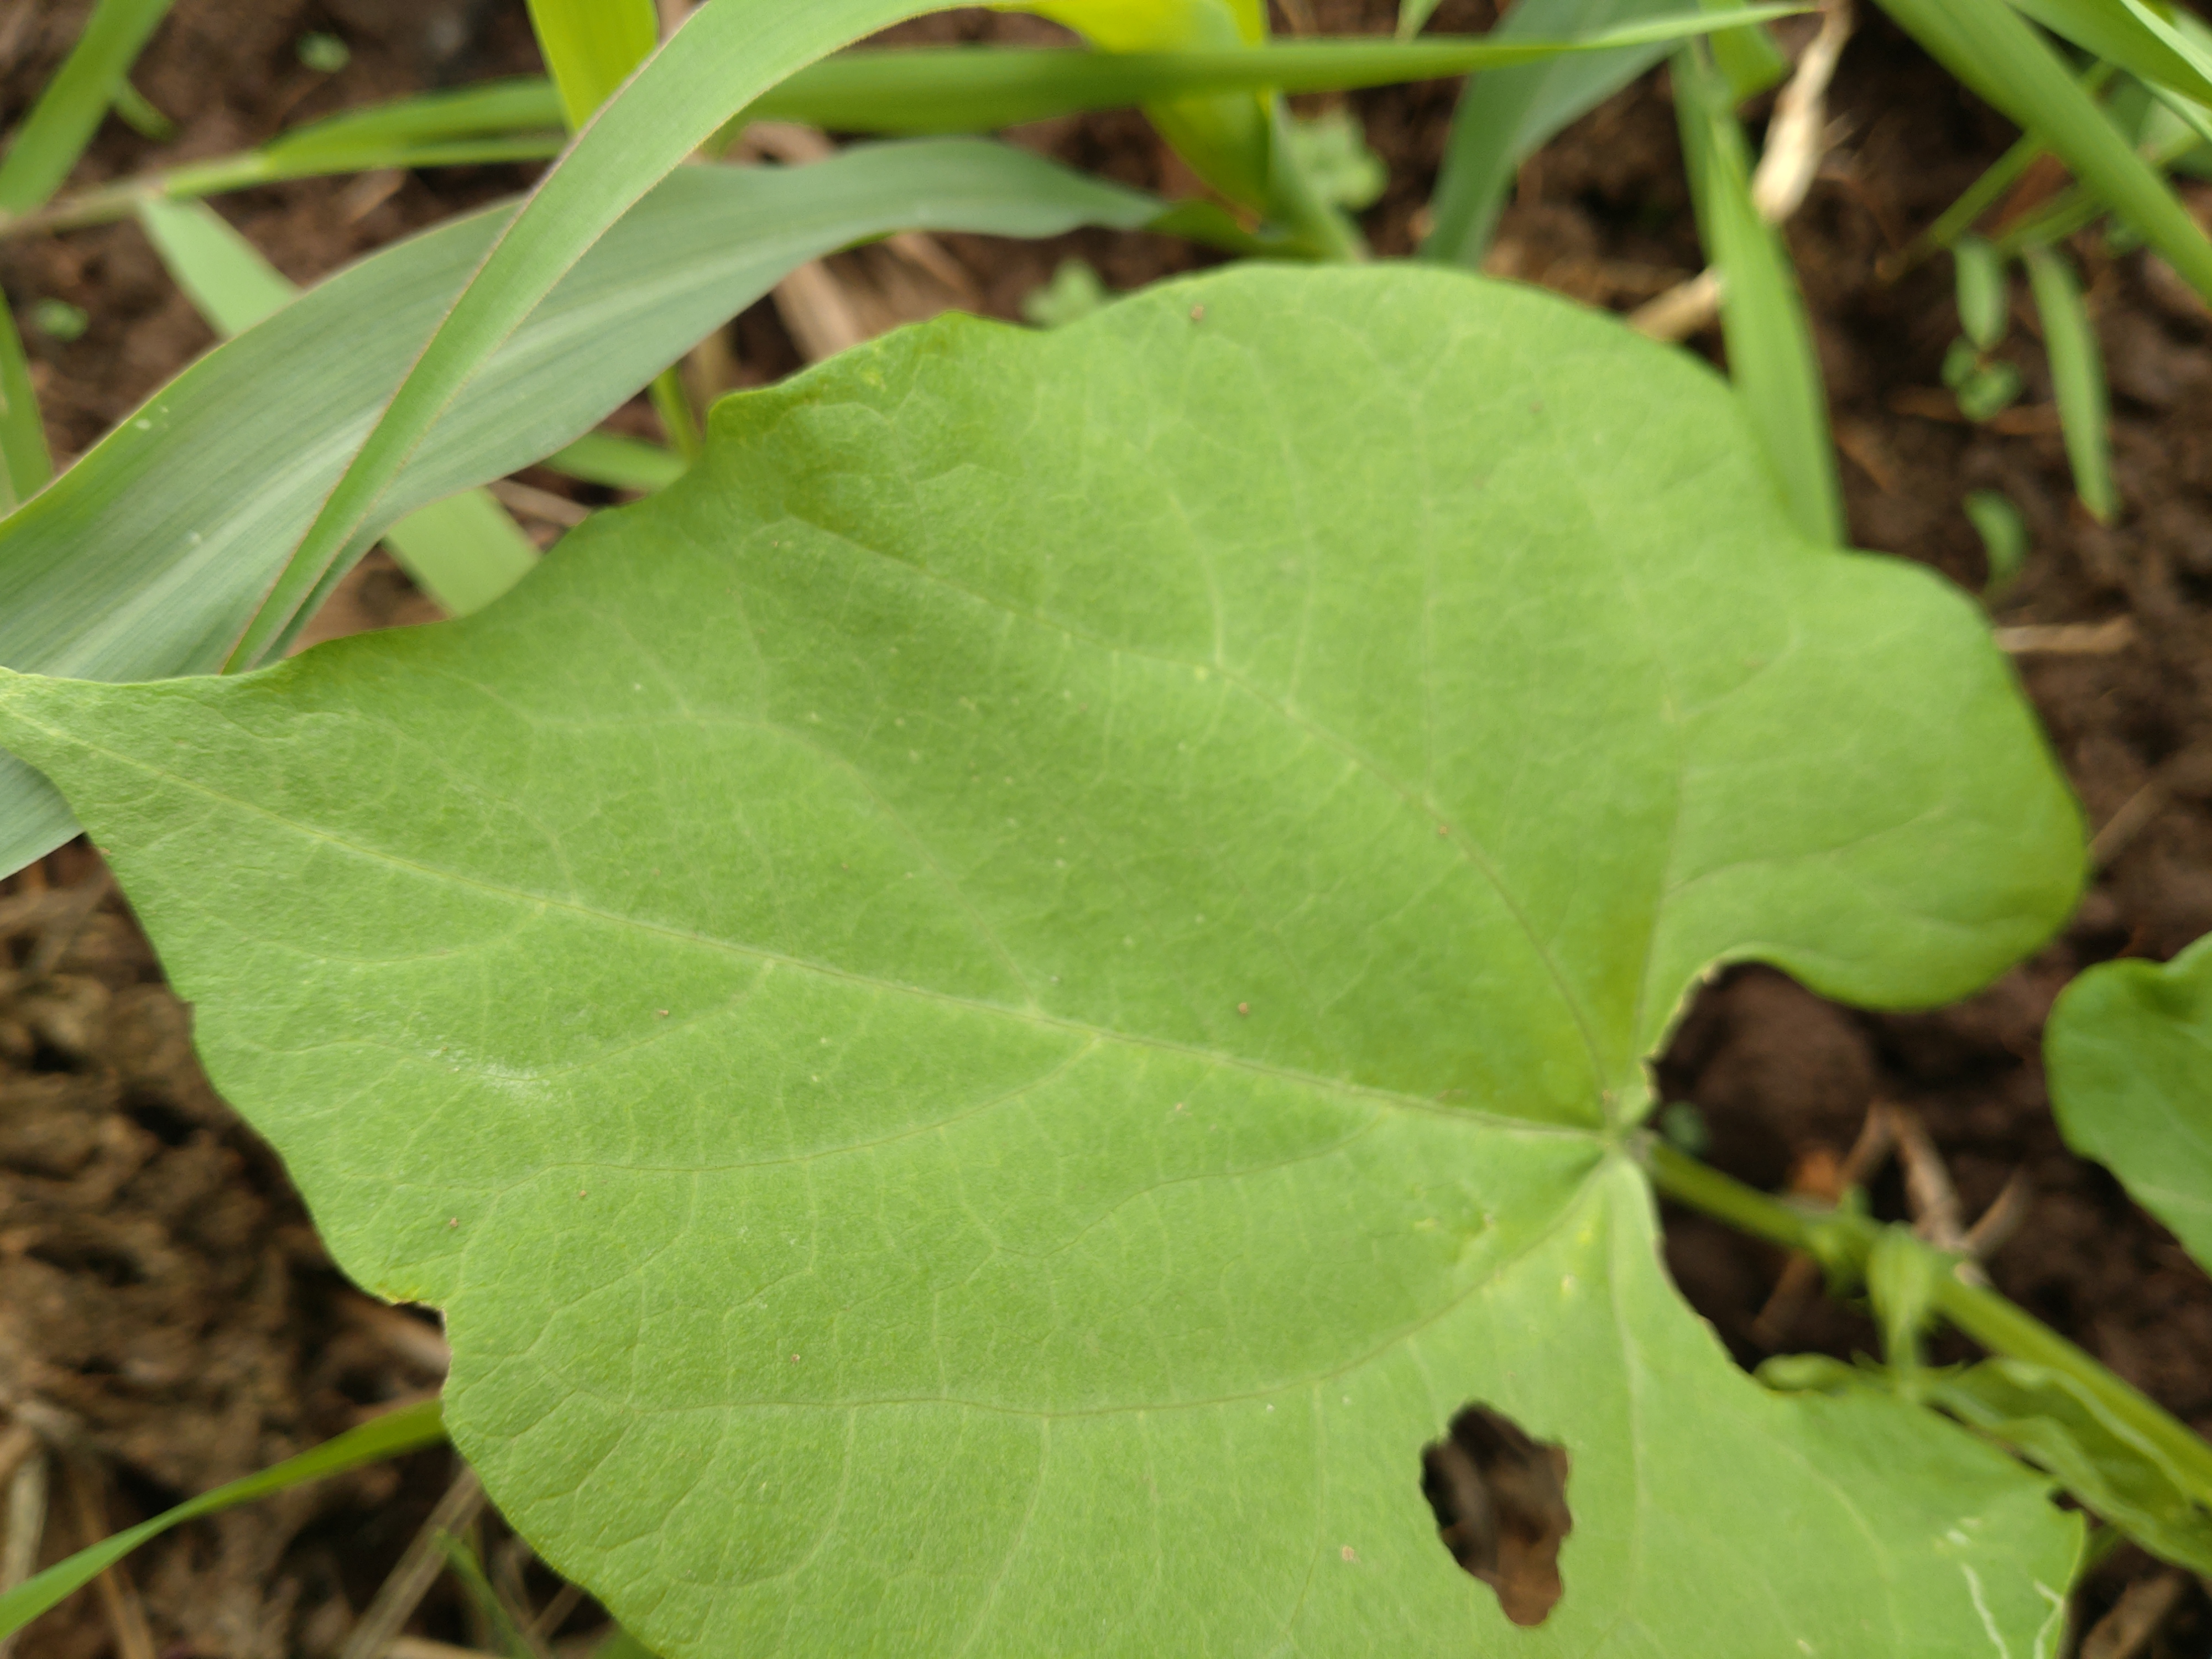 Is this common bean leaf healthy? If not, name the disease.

healthy
